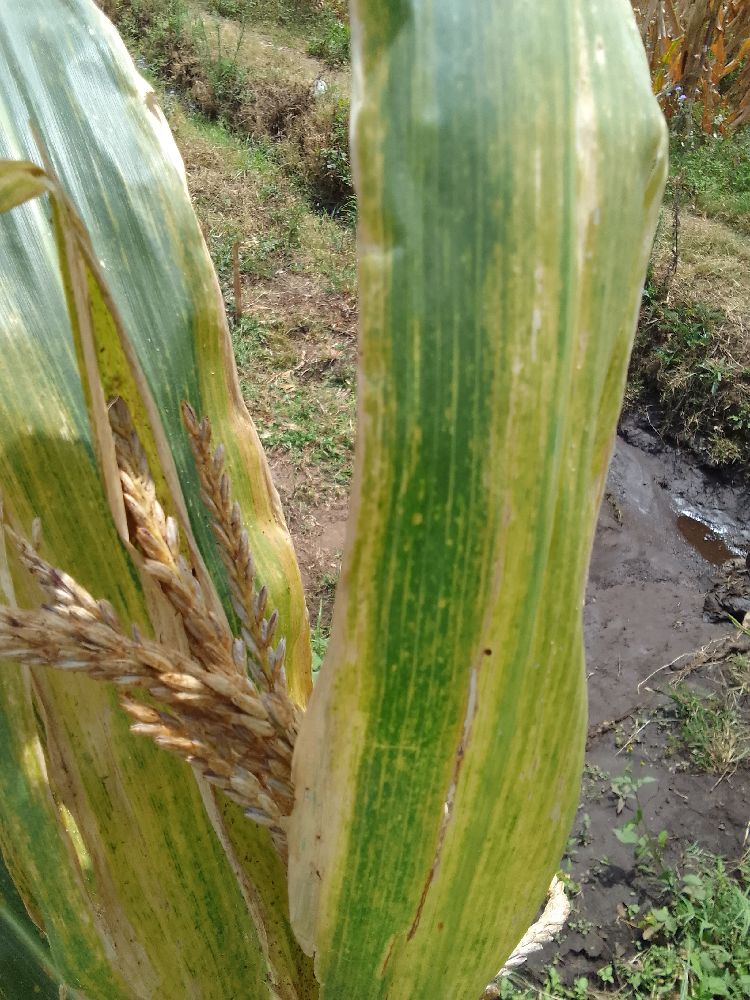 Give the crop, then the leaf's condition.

maize, maize lethal necrosis
